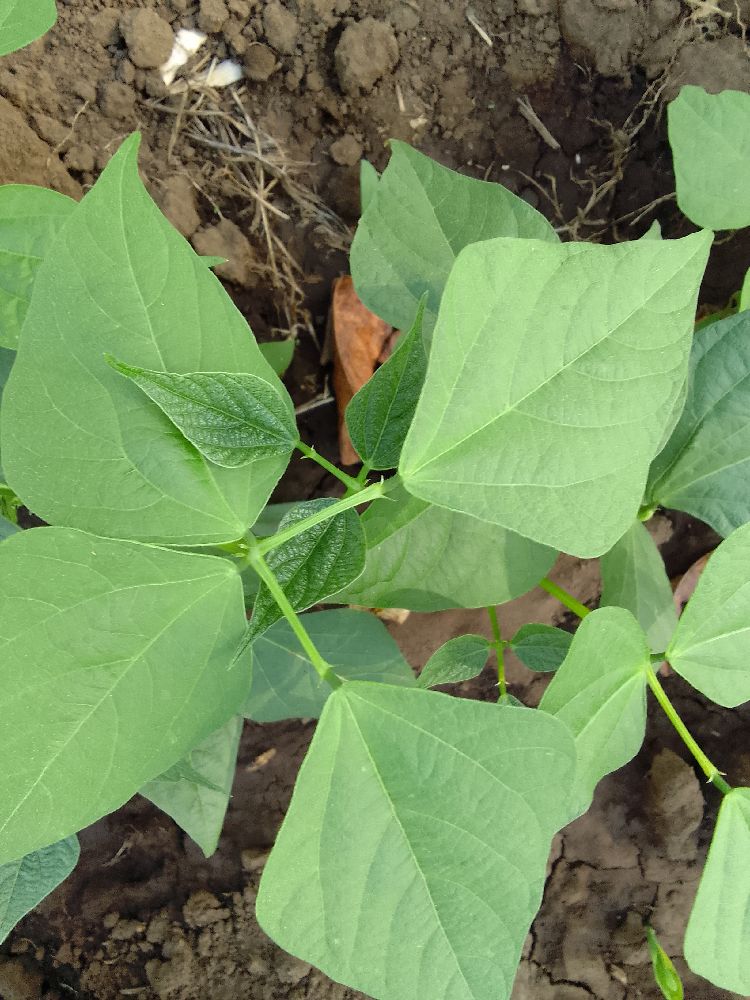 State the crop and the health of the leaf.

common bean, healthy
